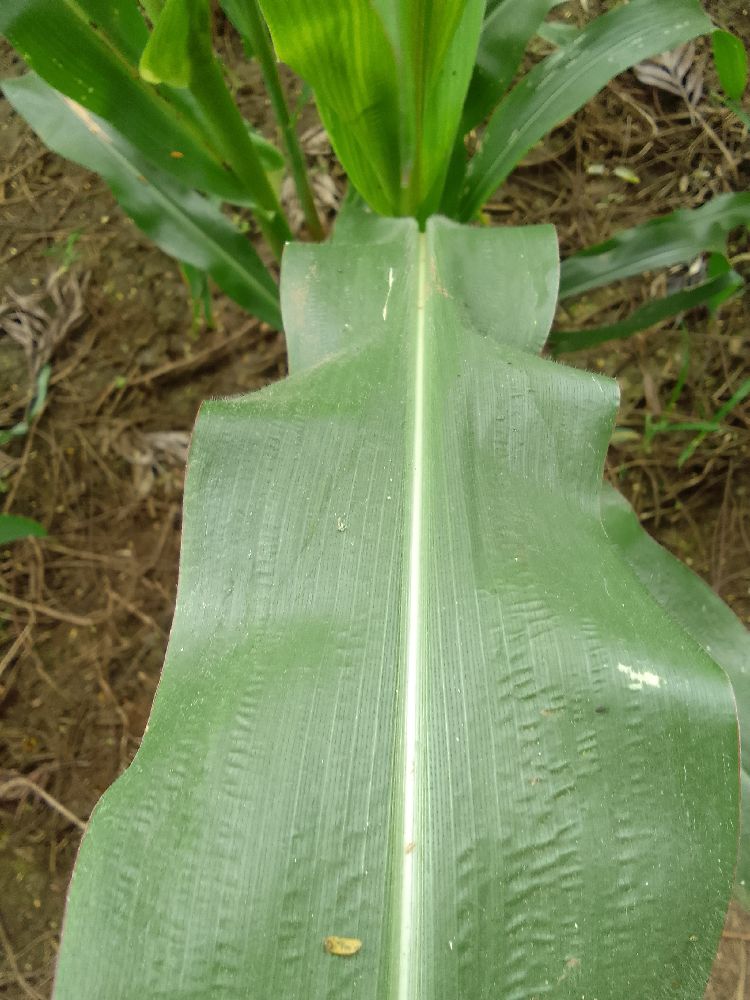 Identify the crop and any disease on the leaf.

maize, healthy
